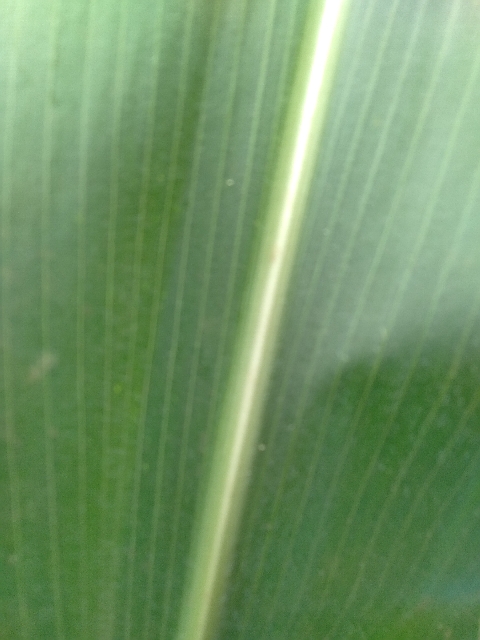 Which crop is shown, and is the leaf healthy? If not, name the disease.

maize, healthy
